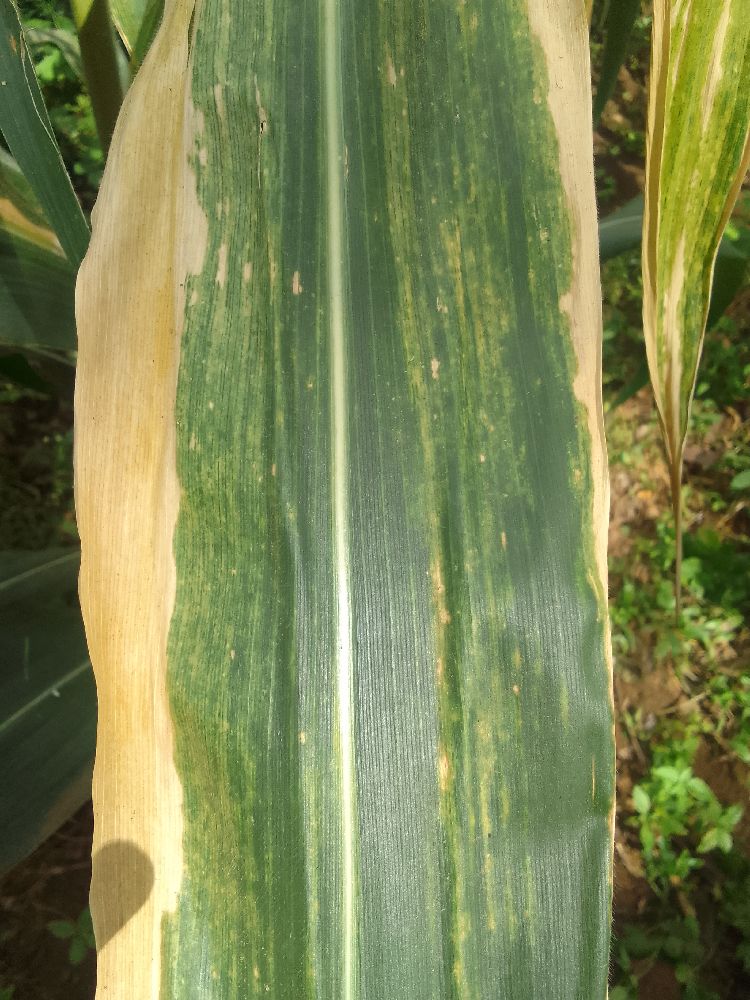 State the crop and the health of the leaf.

maize, maize lethal necrosis
